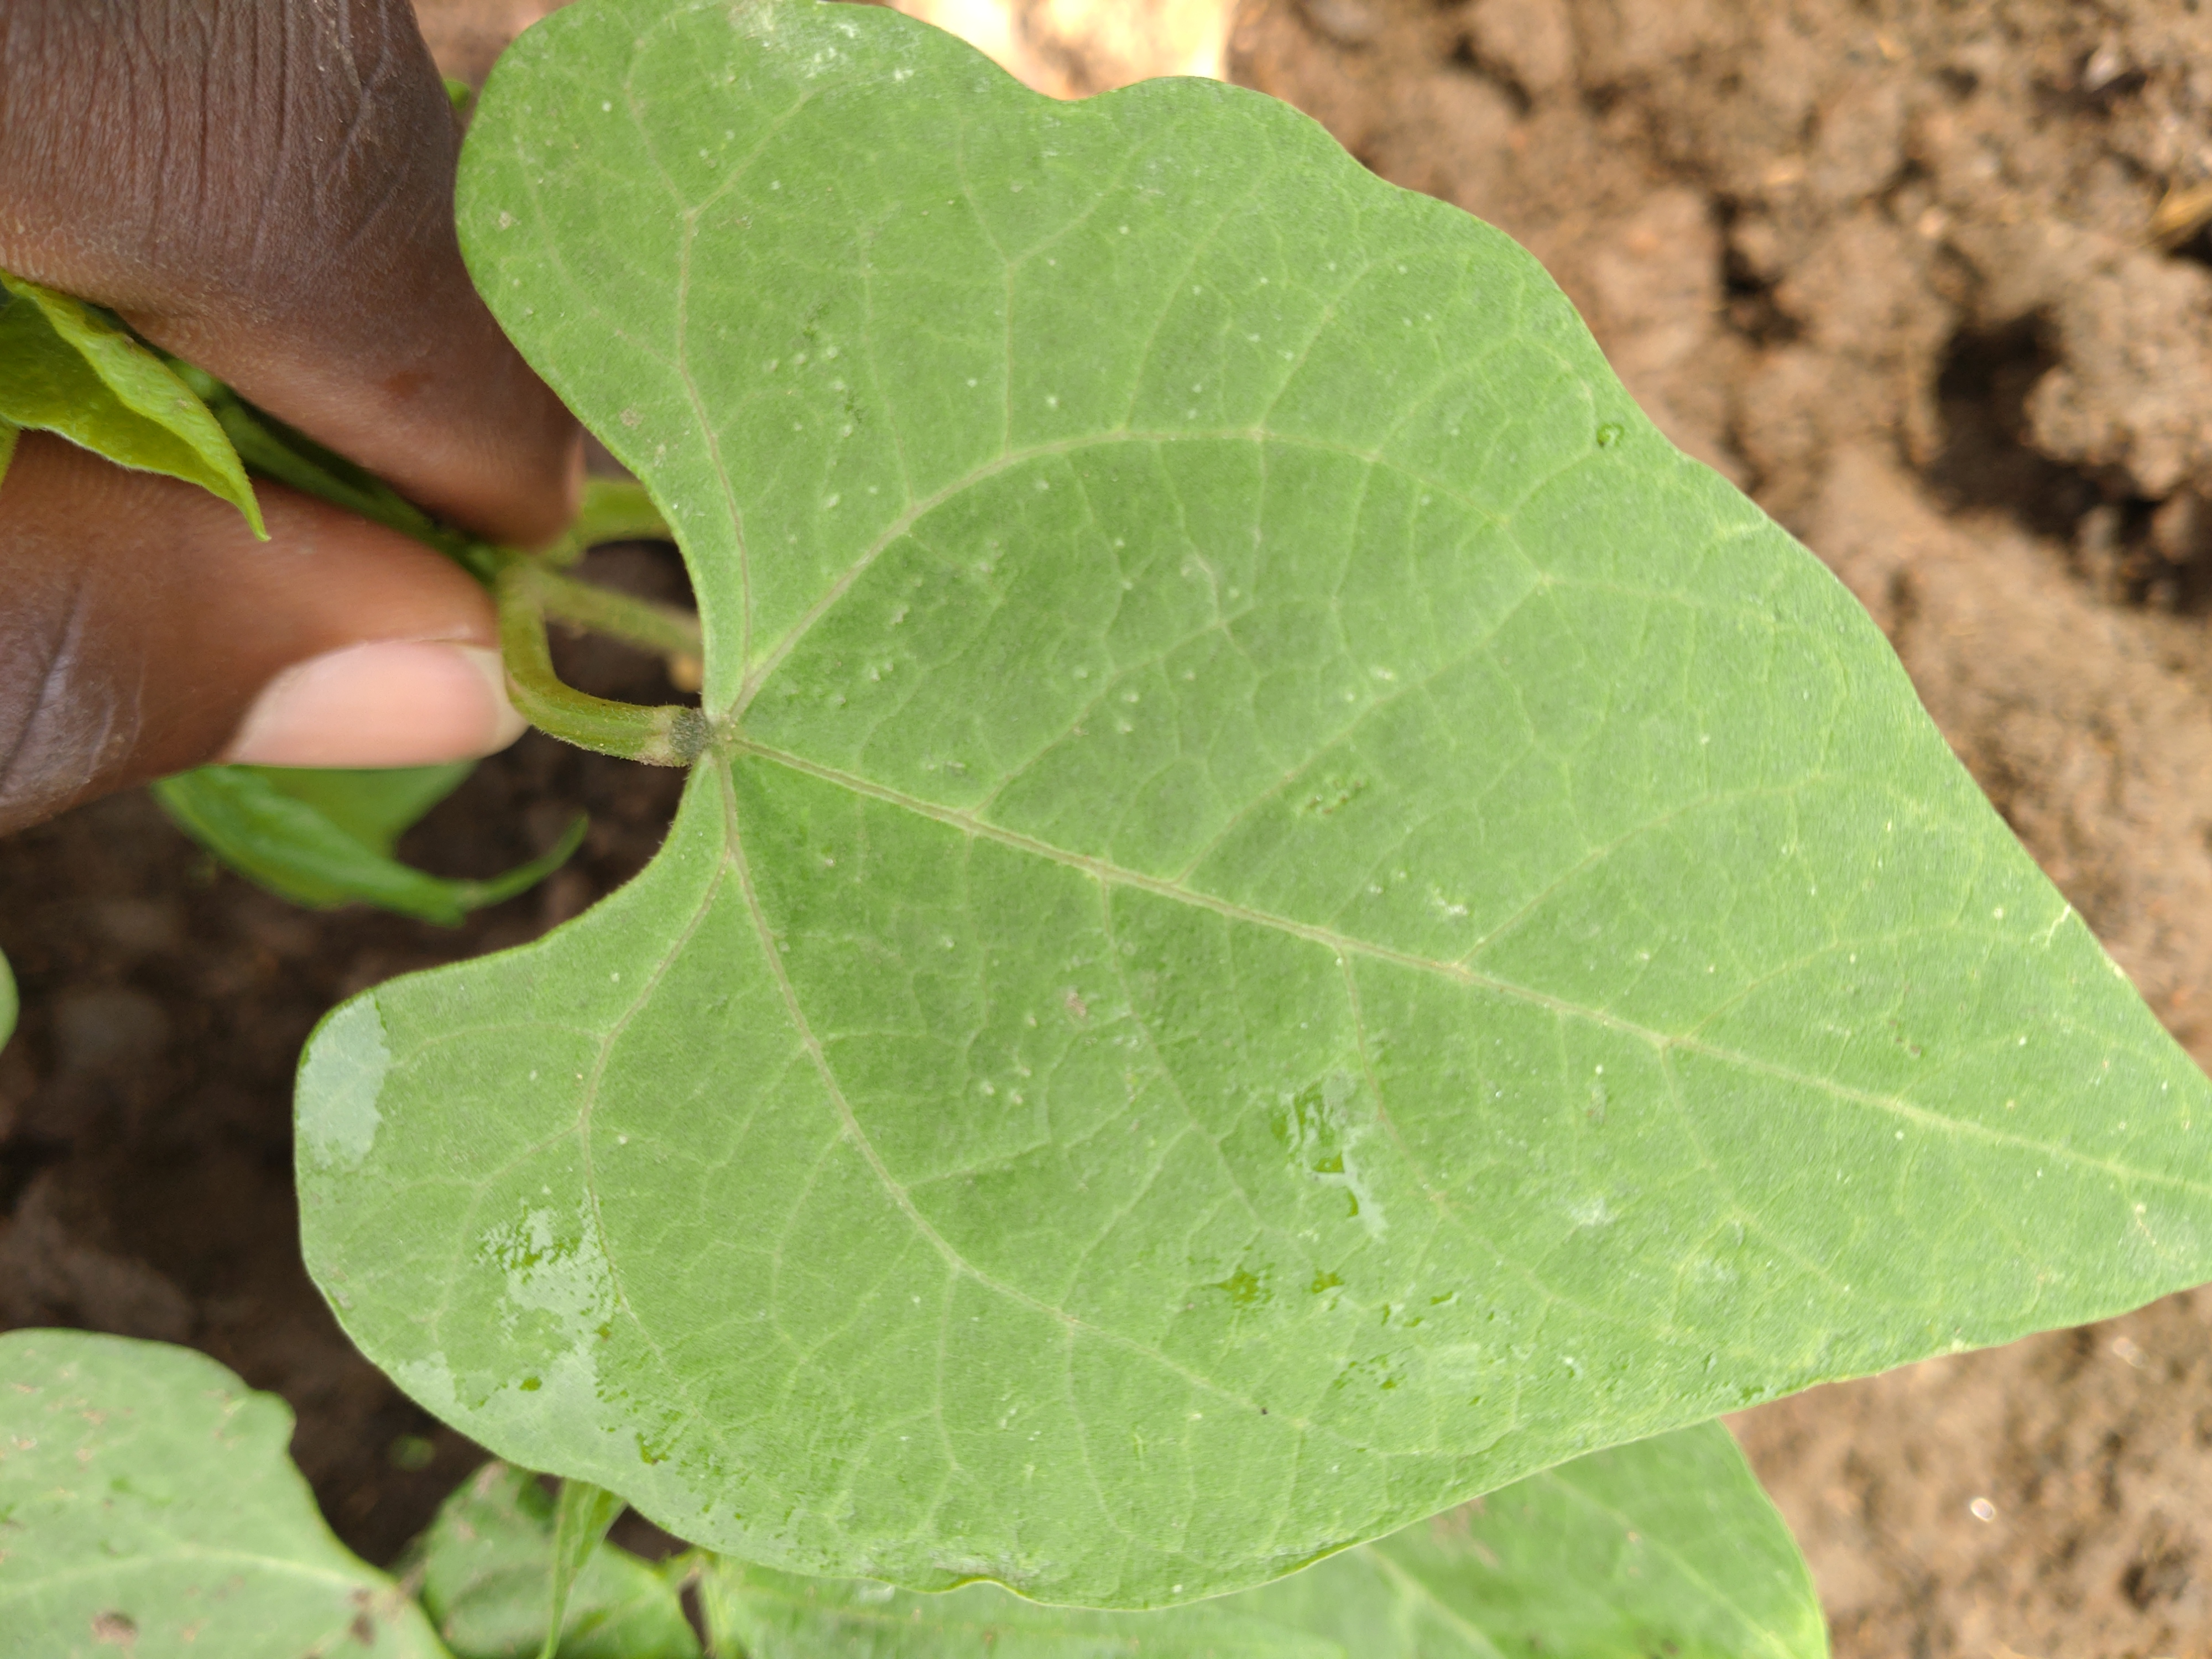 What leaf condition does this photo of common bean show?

healthy
